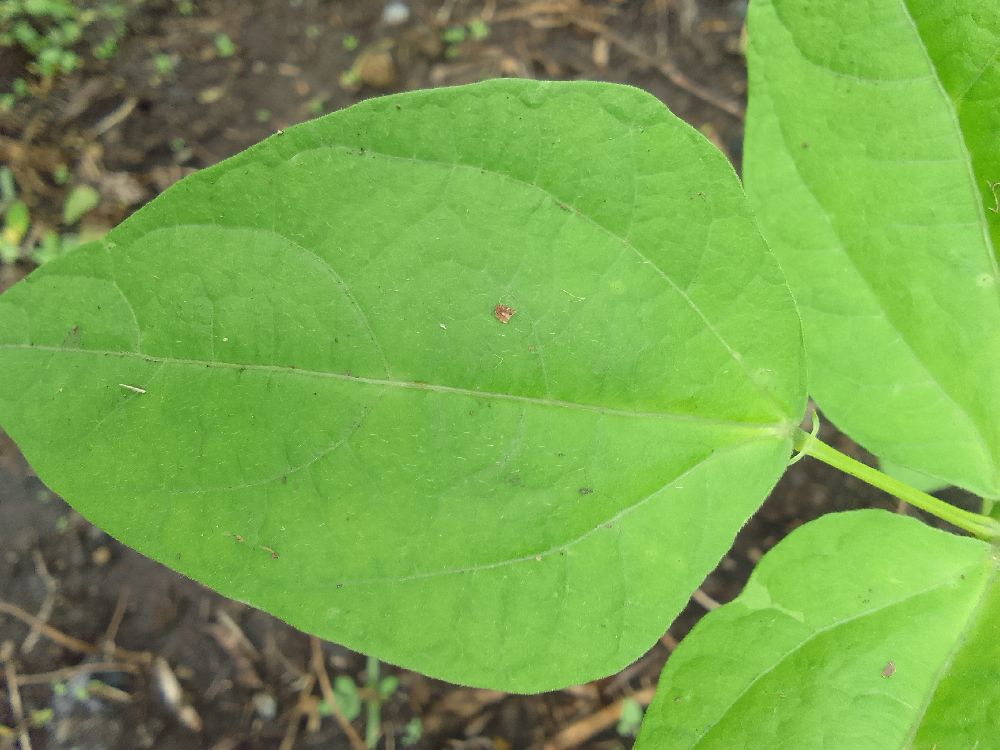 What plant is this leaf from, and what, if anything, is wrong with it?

common bean, healthy
